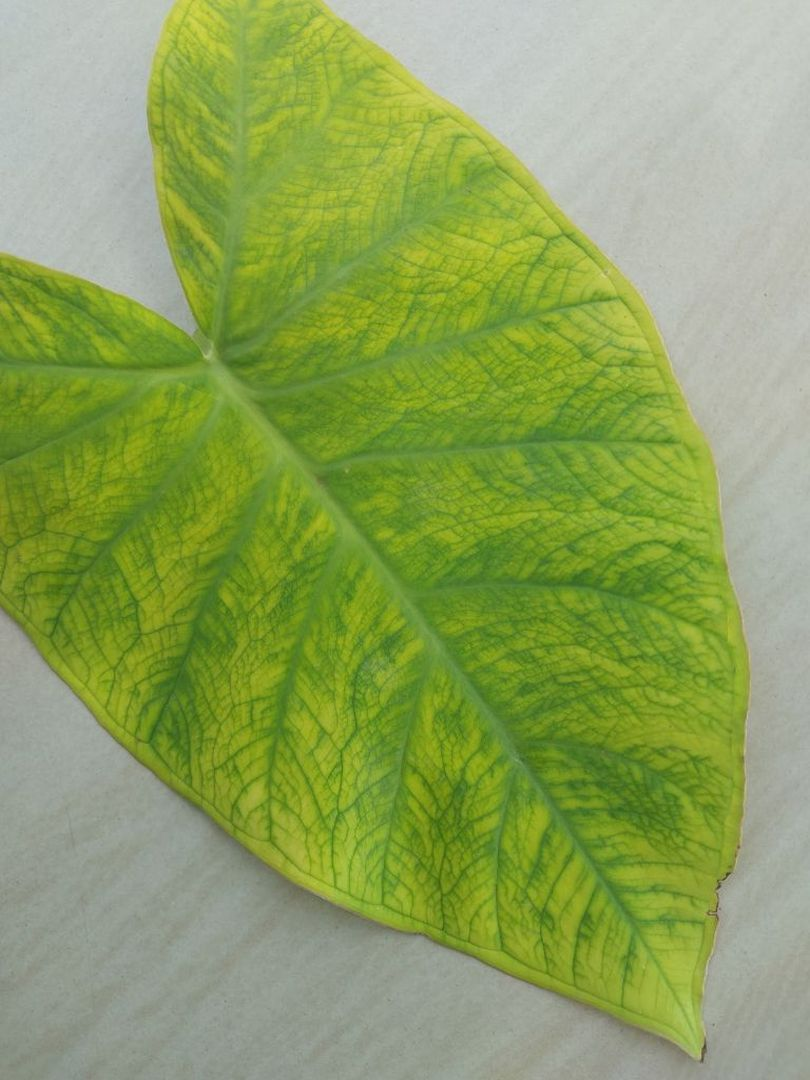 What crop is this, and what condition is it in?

taro, mosaic
